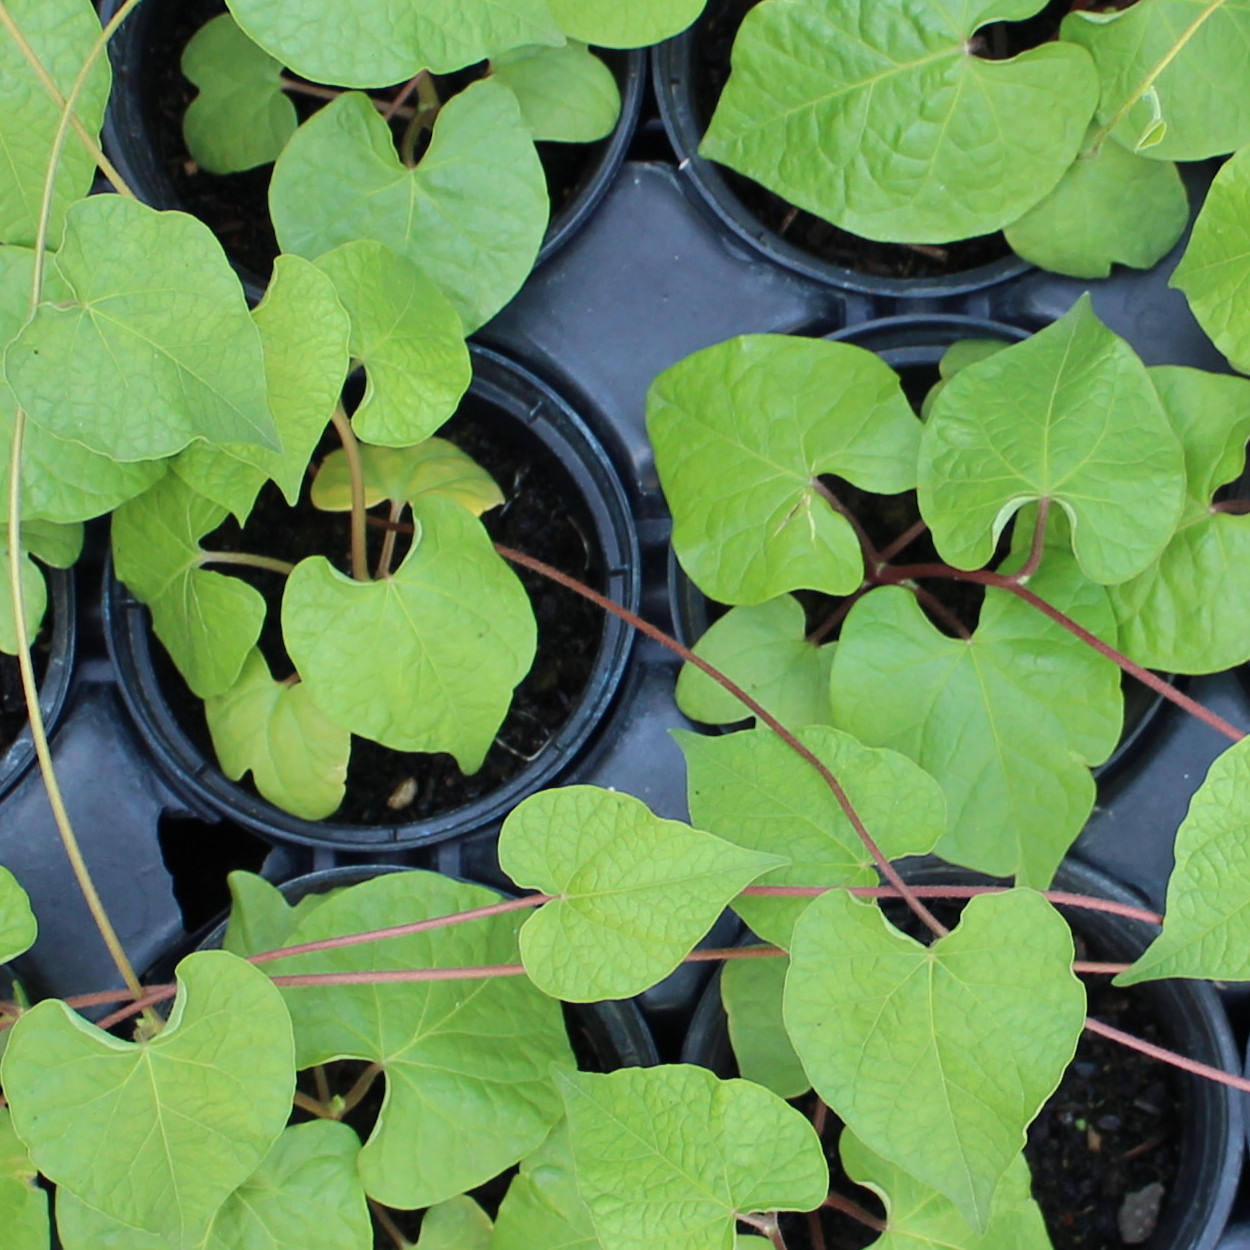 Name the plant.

Convolvulus arvensis
